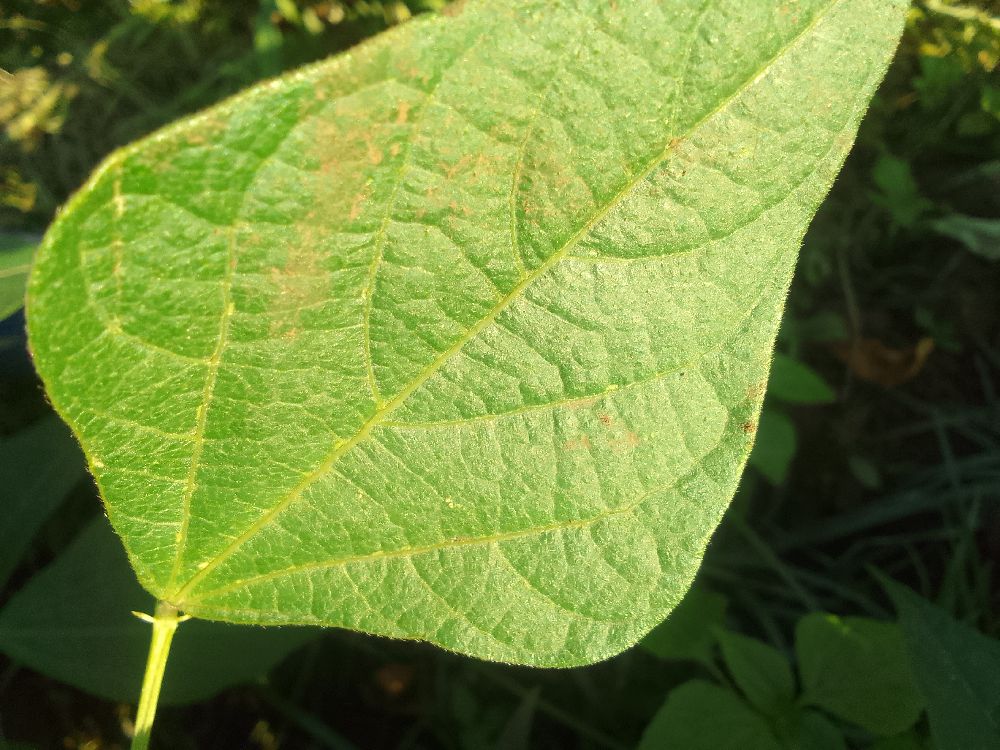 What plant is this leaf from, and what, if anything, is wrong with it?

common bean, healthy
